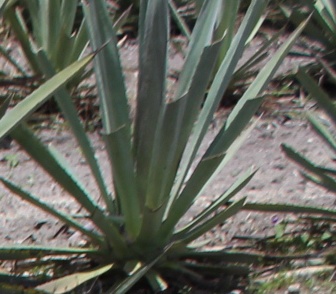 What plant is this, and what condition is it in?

agave, small
